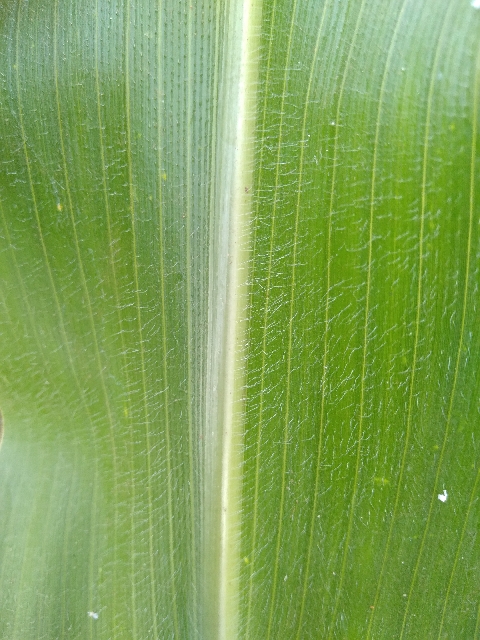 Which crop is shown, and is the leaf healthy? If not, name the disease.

maize, healthy
